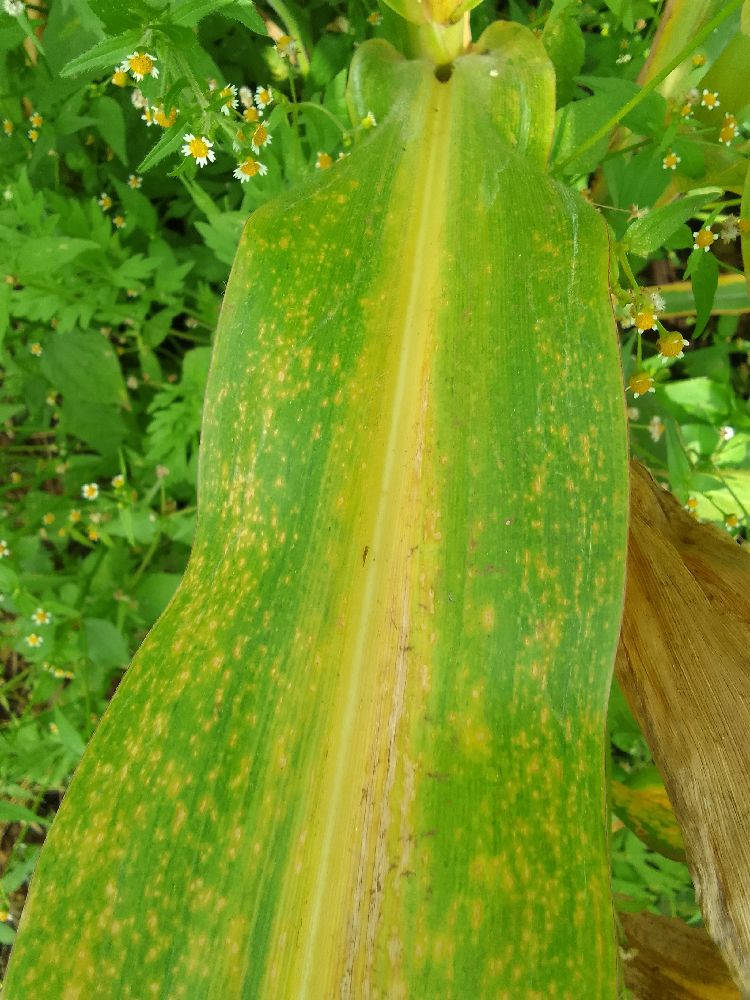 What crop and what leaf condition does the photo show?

maize, maize lethal necrosis
